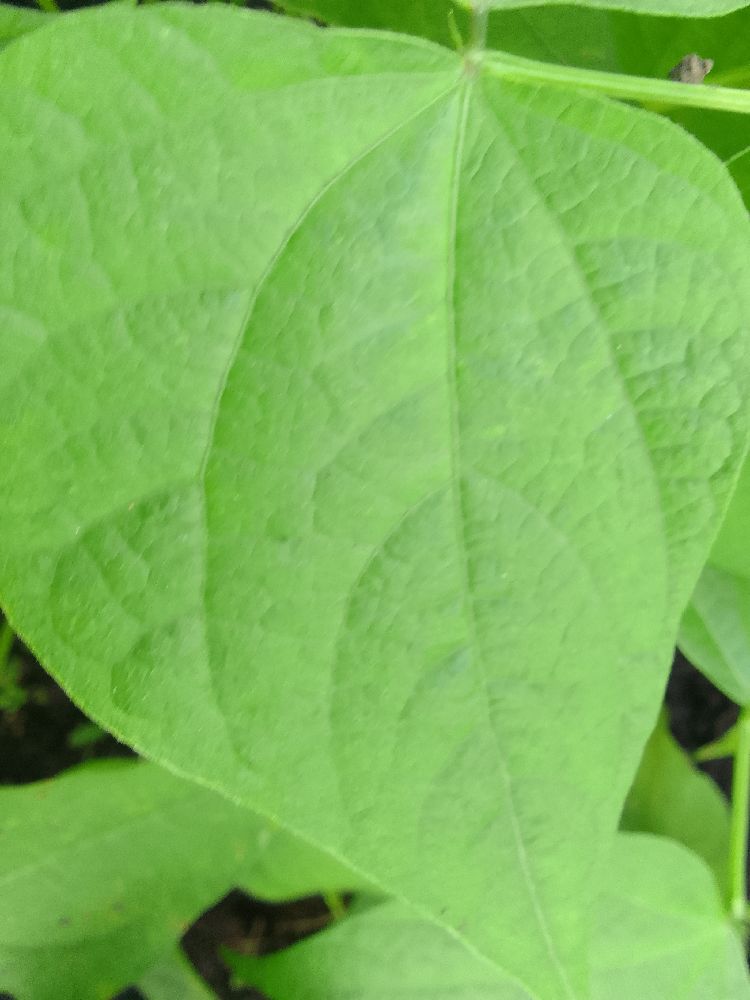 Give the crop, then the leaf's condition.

common bean, healthy
